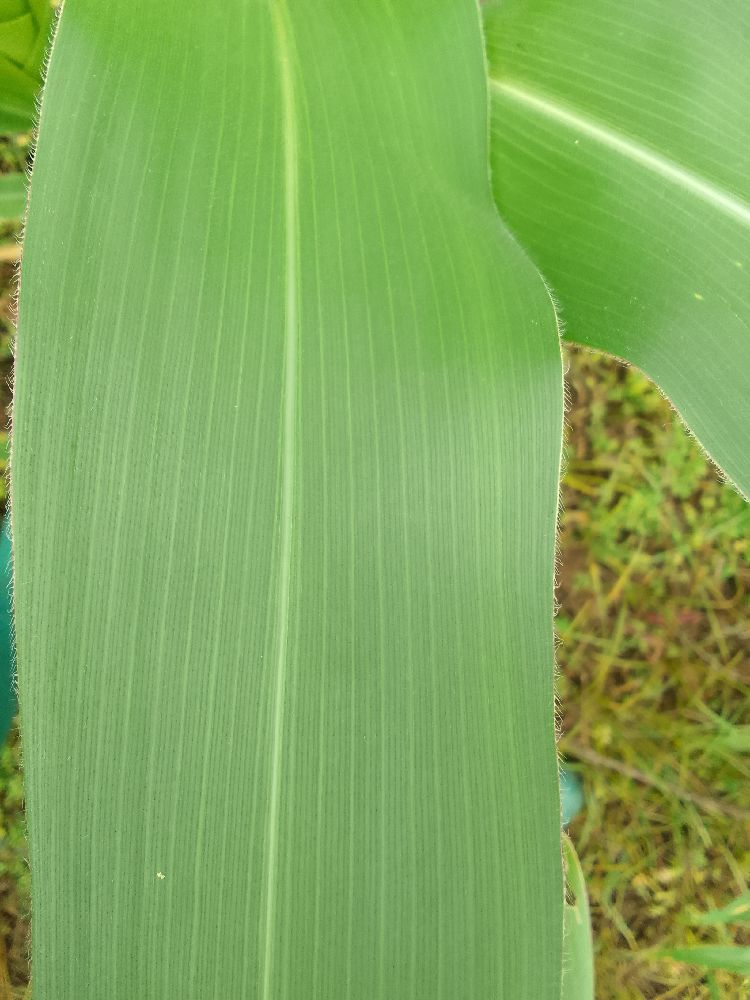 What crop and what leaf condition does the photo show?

maize, healthy
